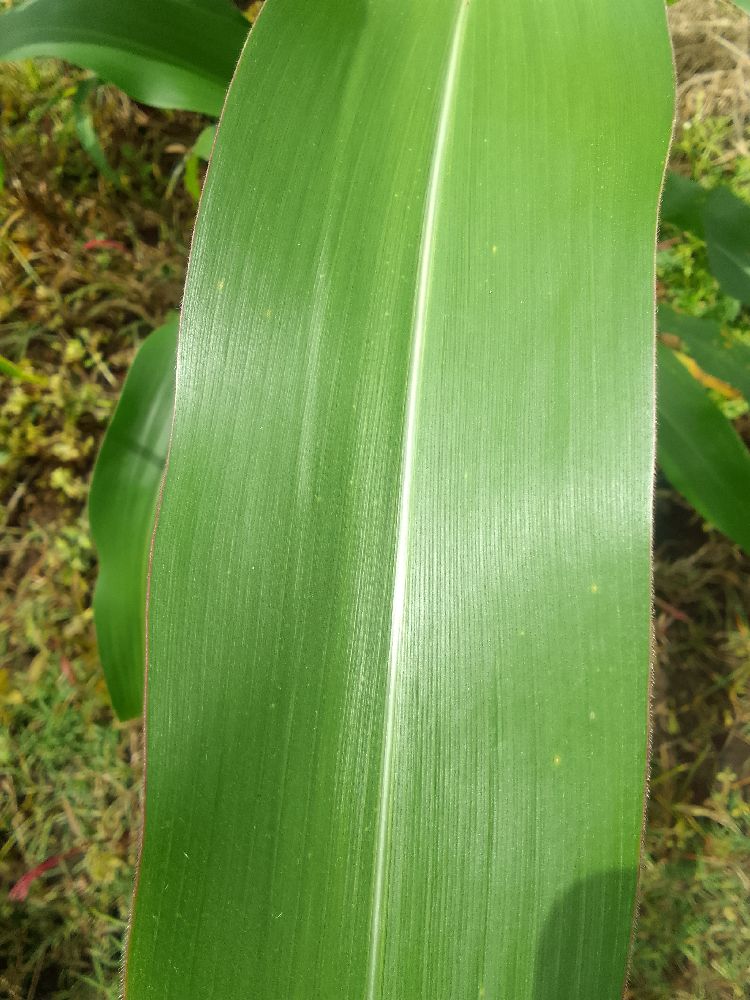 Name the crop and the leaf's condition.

maize, healthy
